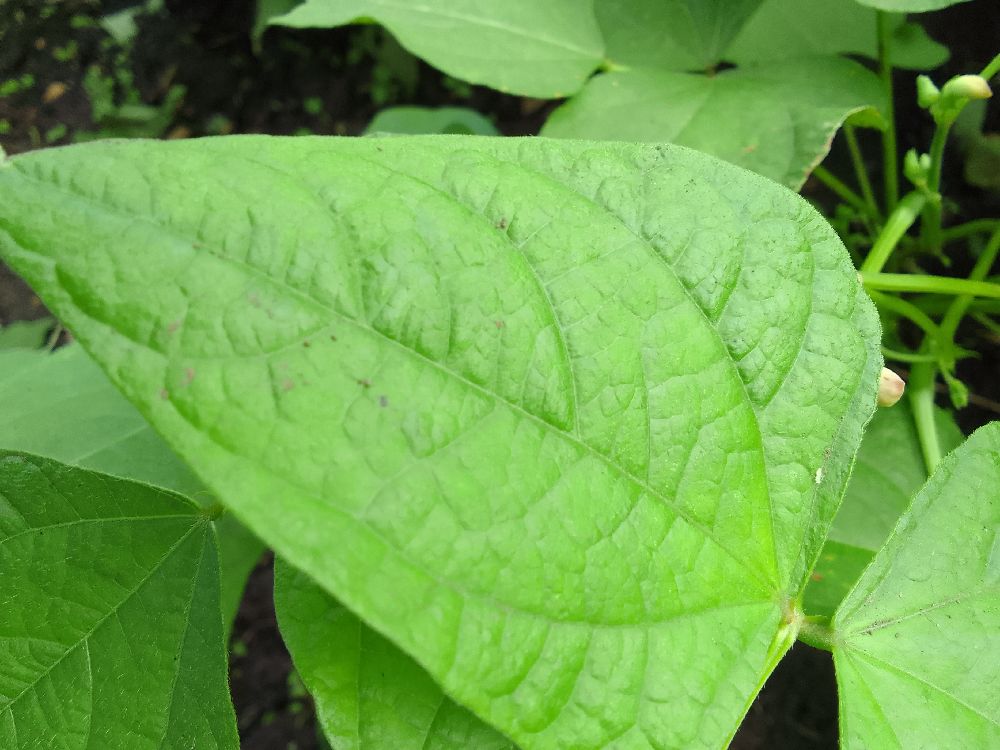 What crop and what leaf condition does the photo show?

common bean, healthy
